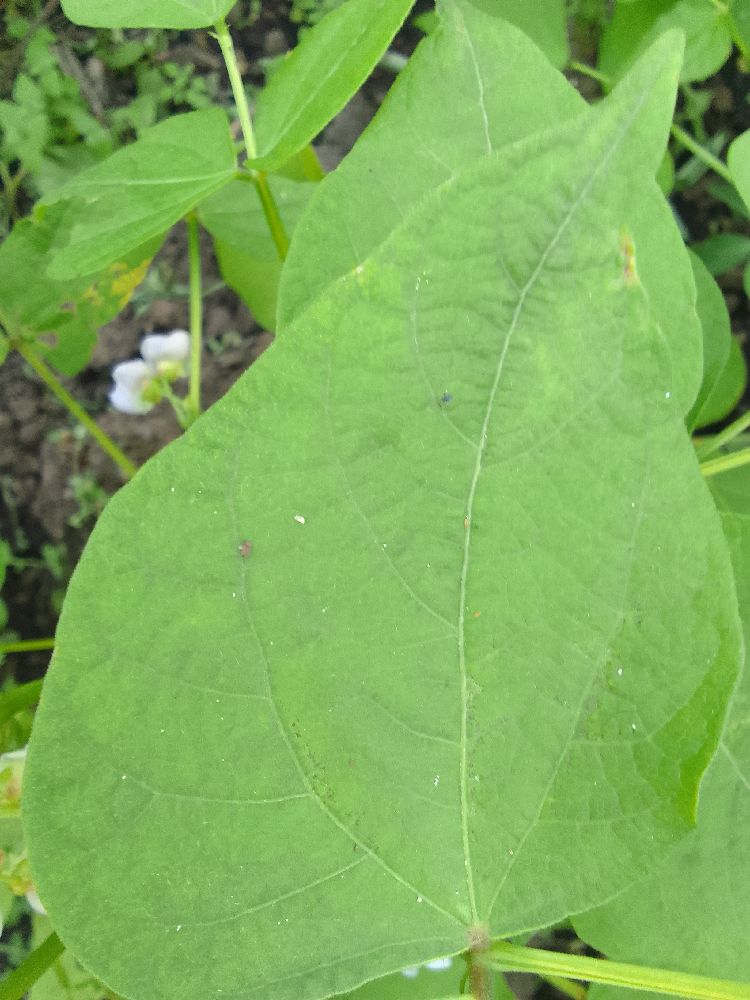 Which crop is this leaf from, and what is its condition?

common bean, healthy
